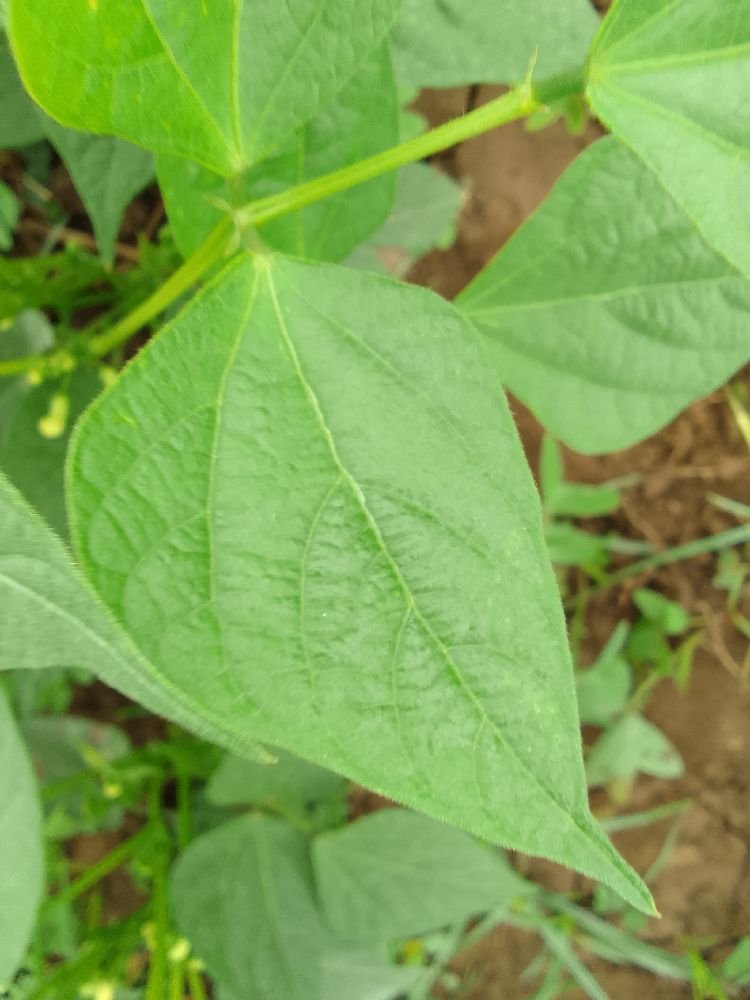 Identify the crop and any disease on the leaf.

common bean, healthy
